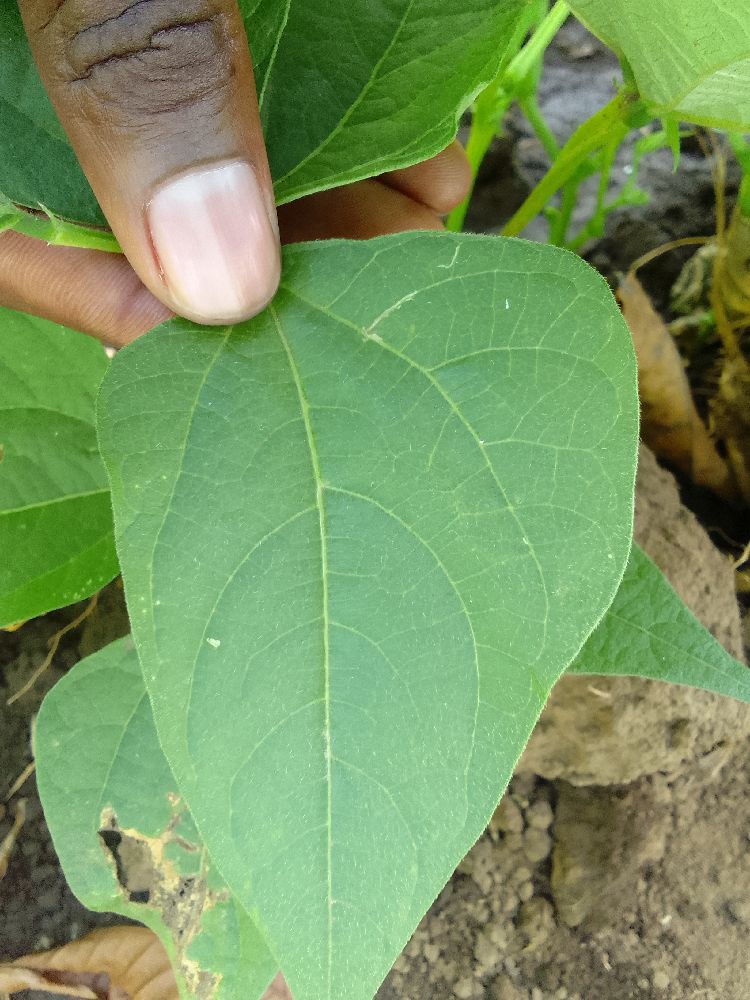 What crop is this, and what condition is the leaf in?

common bean, healthy
